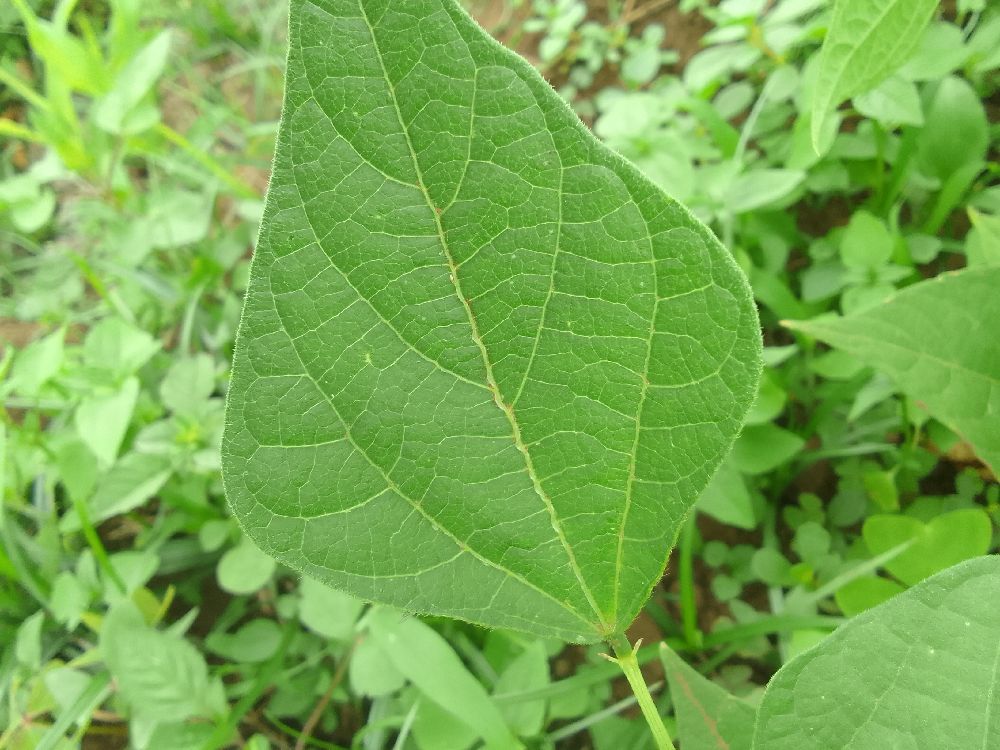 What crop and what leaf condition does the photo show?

common bean, healthy
